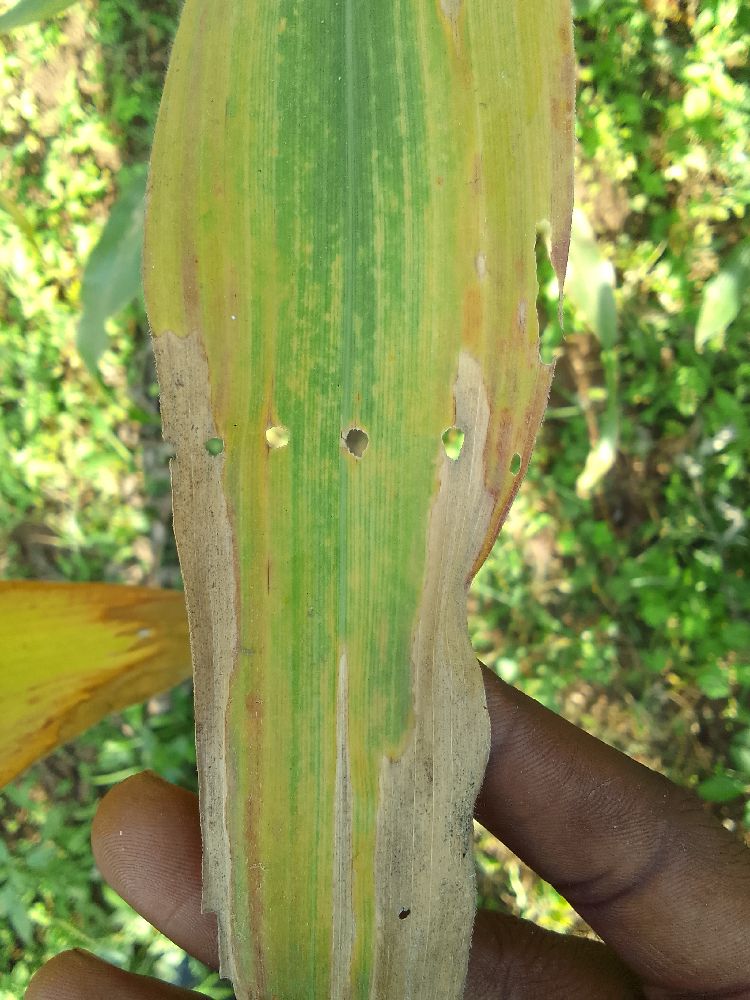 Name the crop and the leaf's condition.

maize, maize lethal necrosis
